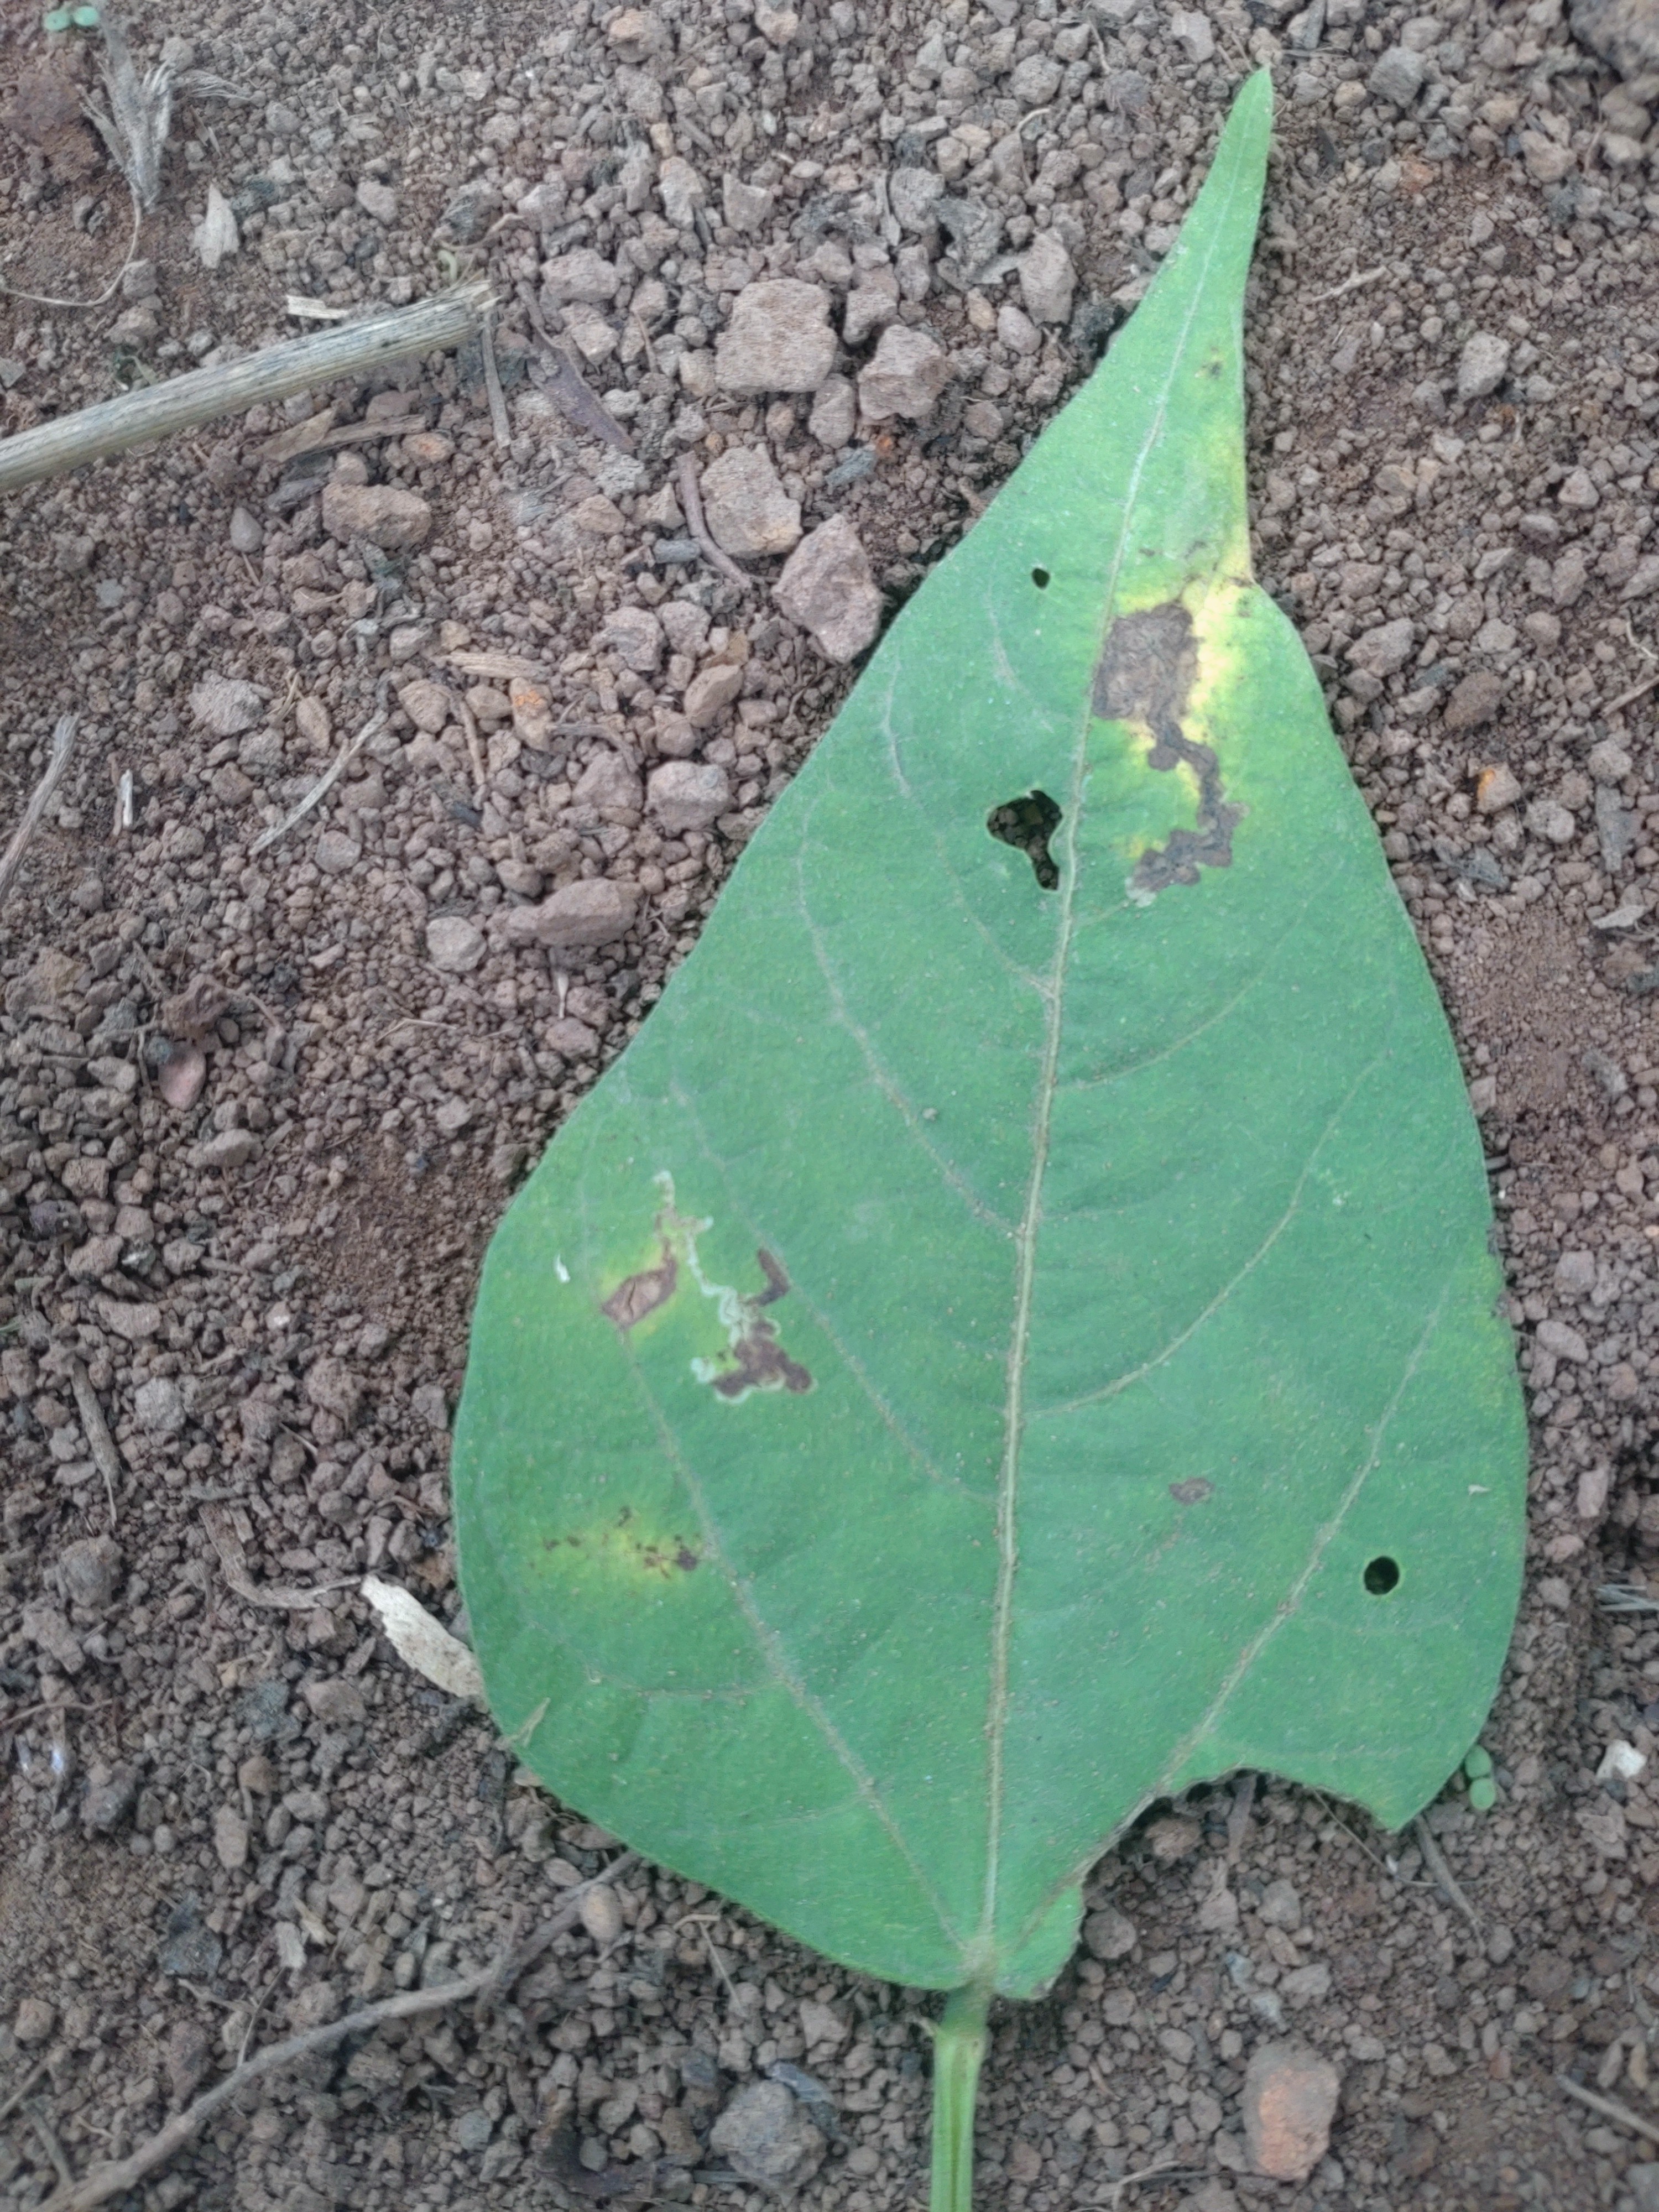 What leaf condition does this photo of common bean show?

rust
